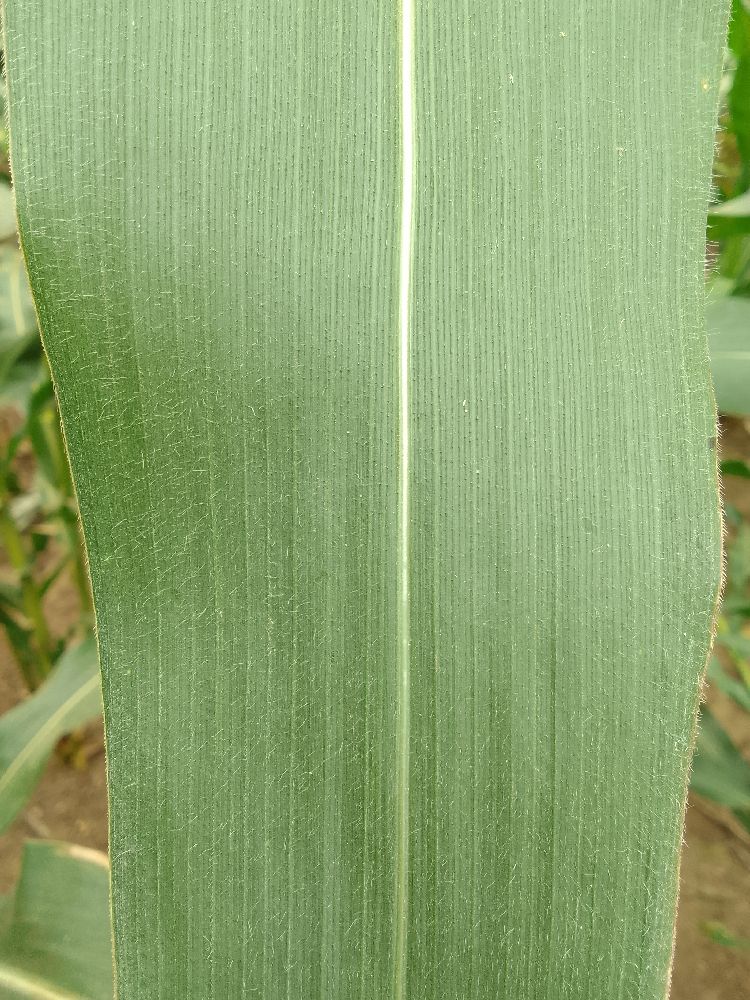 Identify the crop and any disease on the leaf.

maize, healthy
